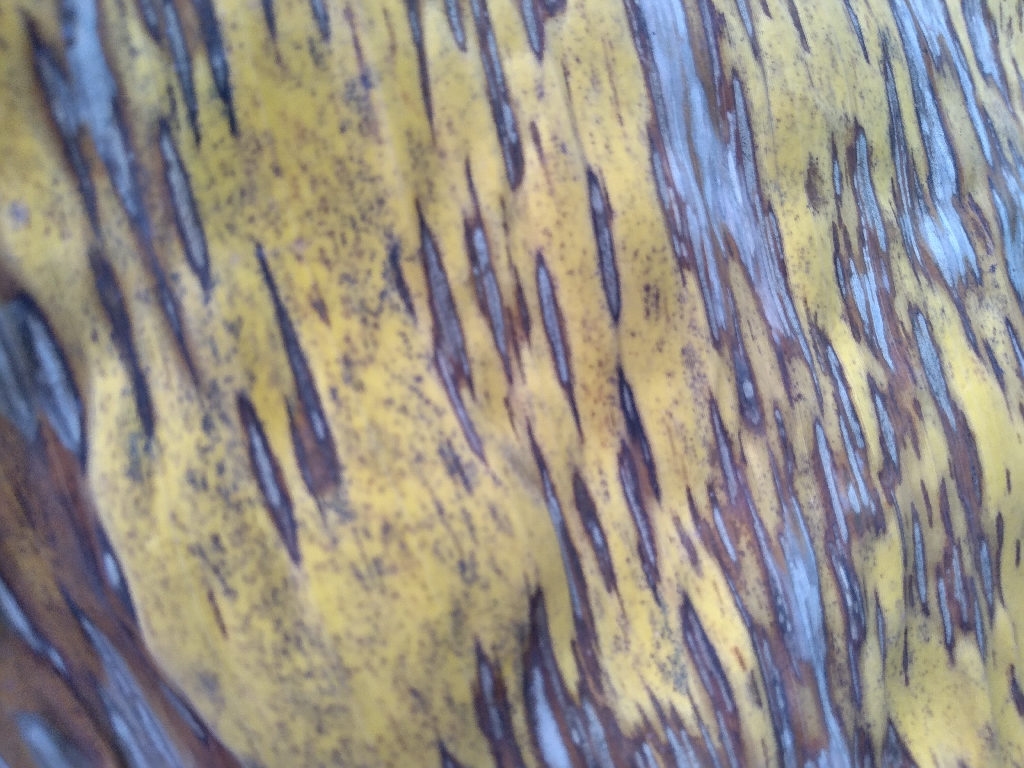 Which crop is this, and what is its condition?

banana, black sigatoka
